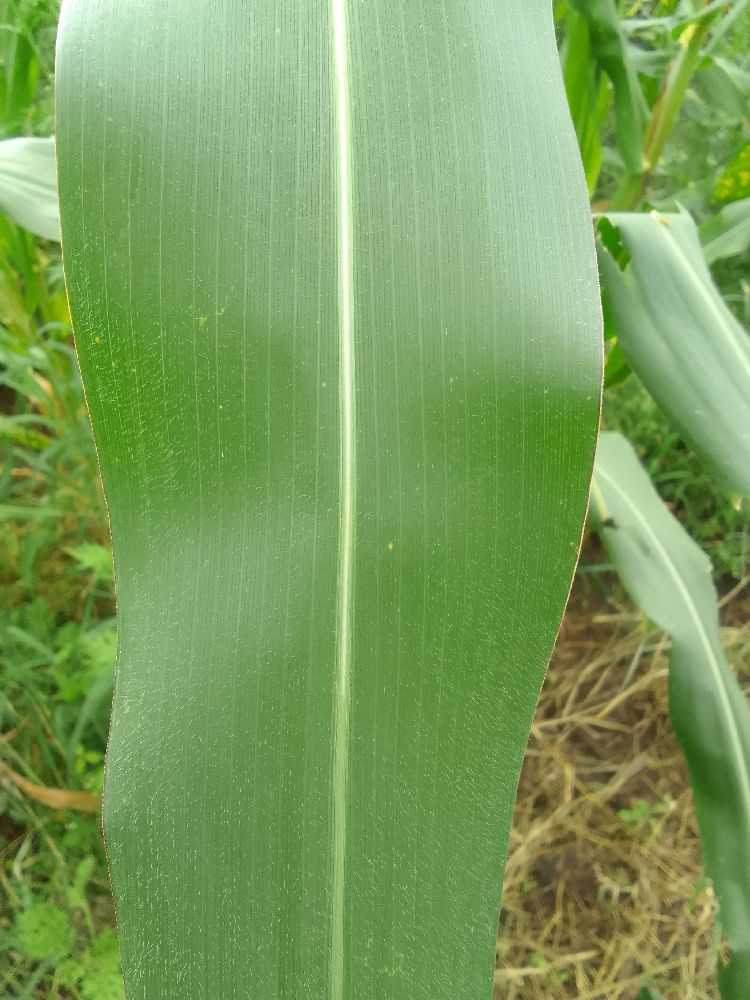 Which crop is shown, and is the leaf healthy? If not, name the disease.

maize, healthy
